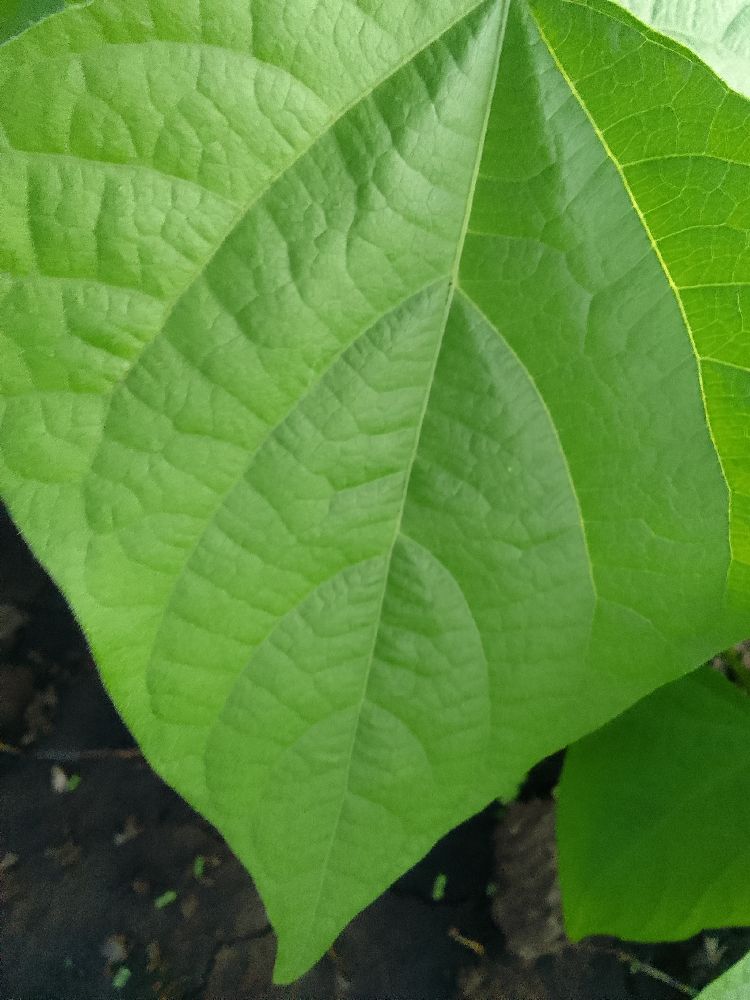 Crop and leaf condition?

common bean, healthy
